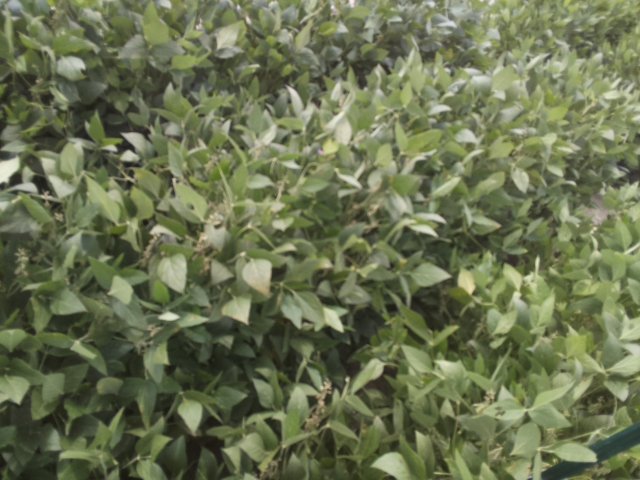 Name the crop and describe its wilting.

soybean, moderate turgor loss in upper canopy
